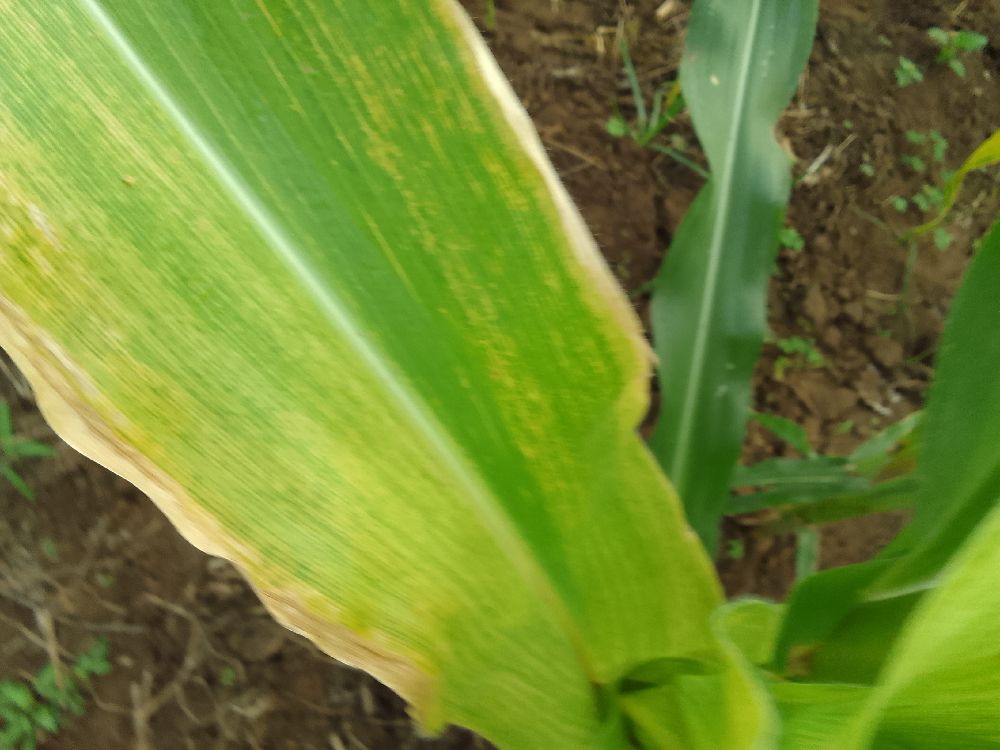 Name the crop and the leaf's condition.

maize, maize lethal necrosis
